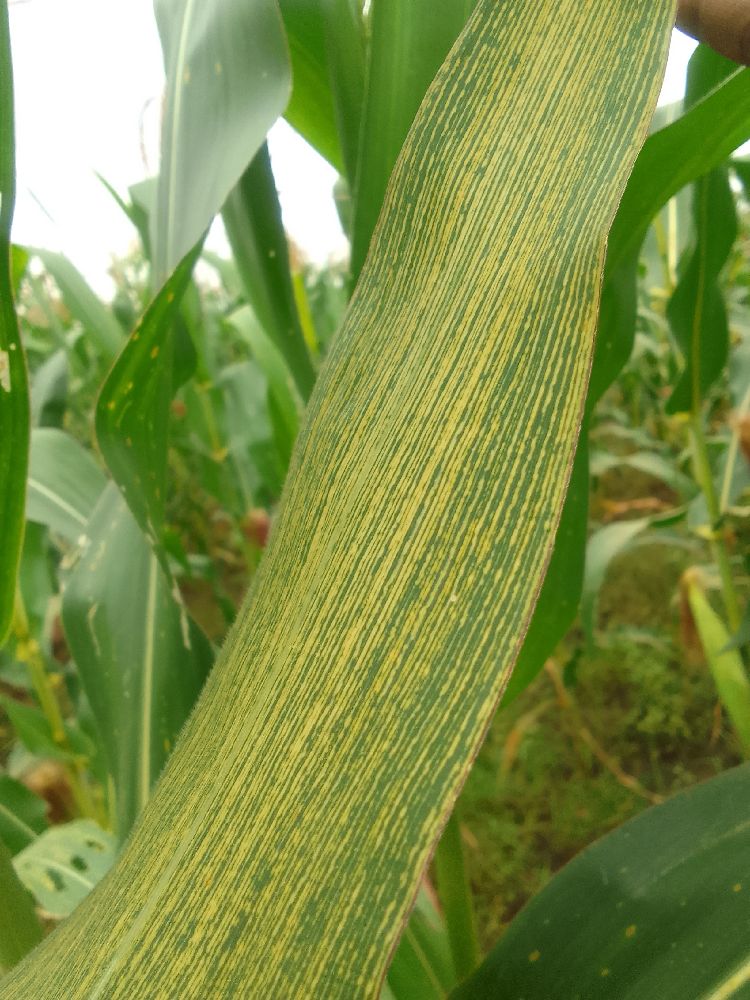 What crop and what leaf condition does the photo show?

maize, maize streak virus
